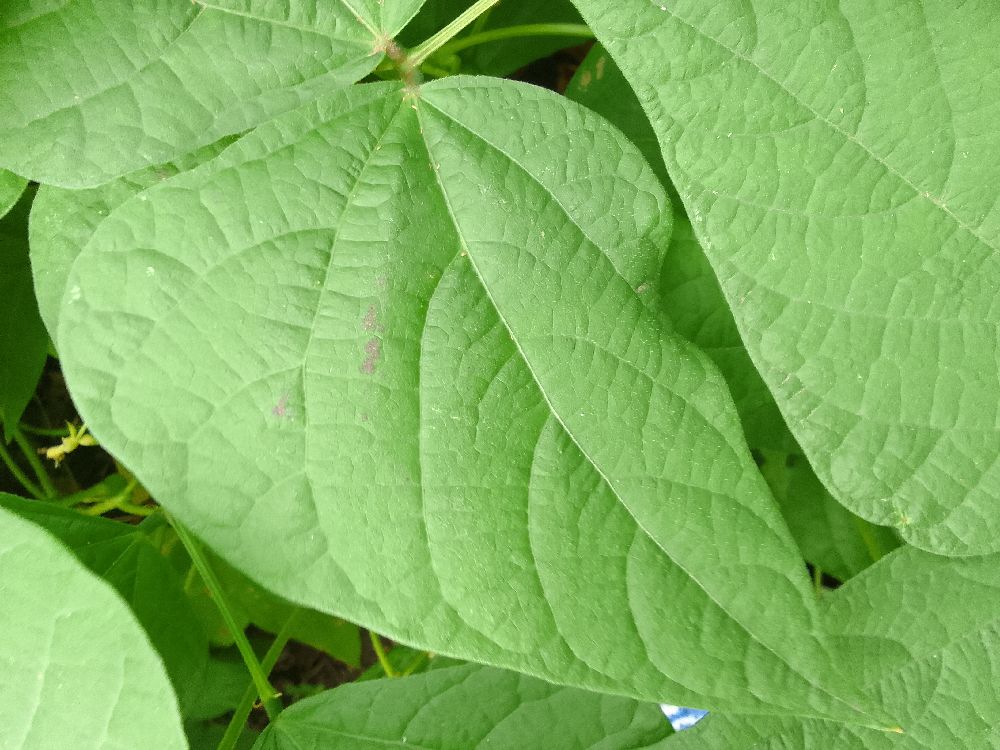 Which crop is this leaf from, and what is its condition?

common bean, healthy
